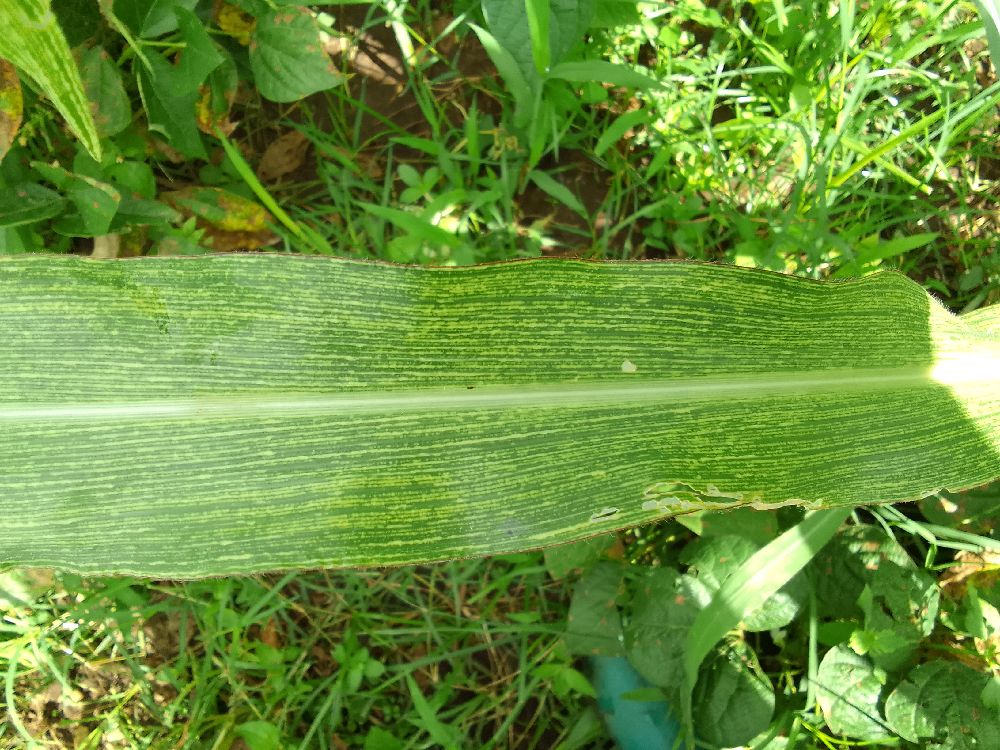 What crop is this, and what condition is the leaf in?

maize, maize streak virus
